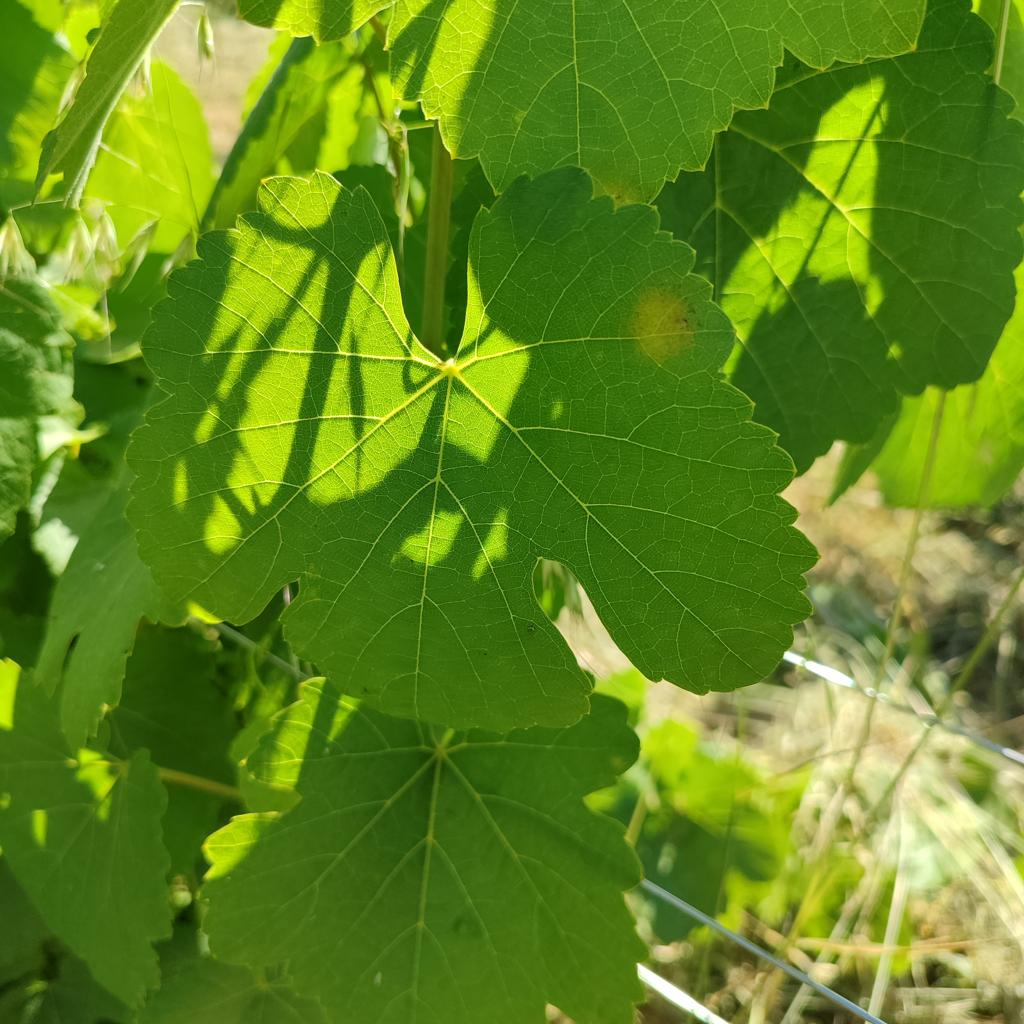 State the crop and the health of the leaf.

grapevine, downy mildew
